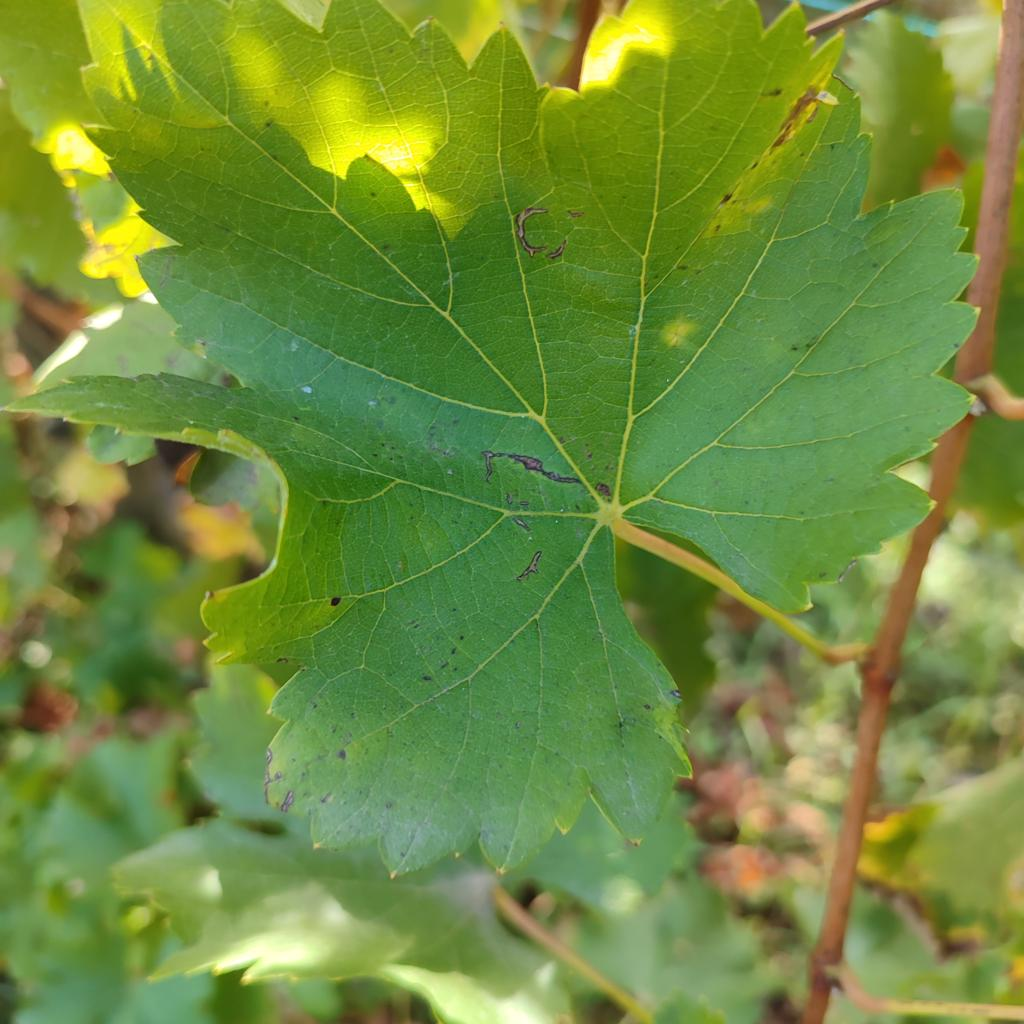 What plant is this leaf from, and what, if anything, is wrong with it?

grapevine, powdery mildew
